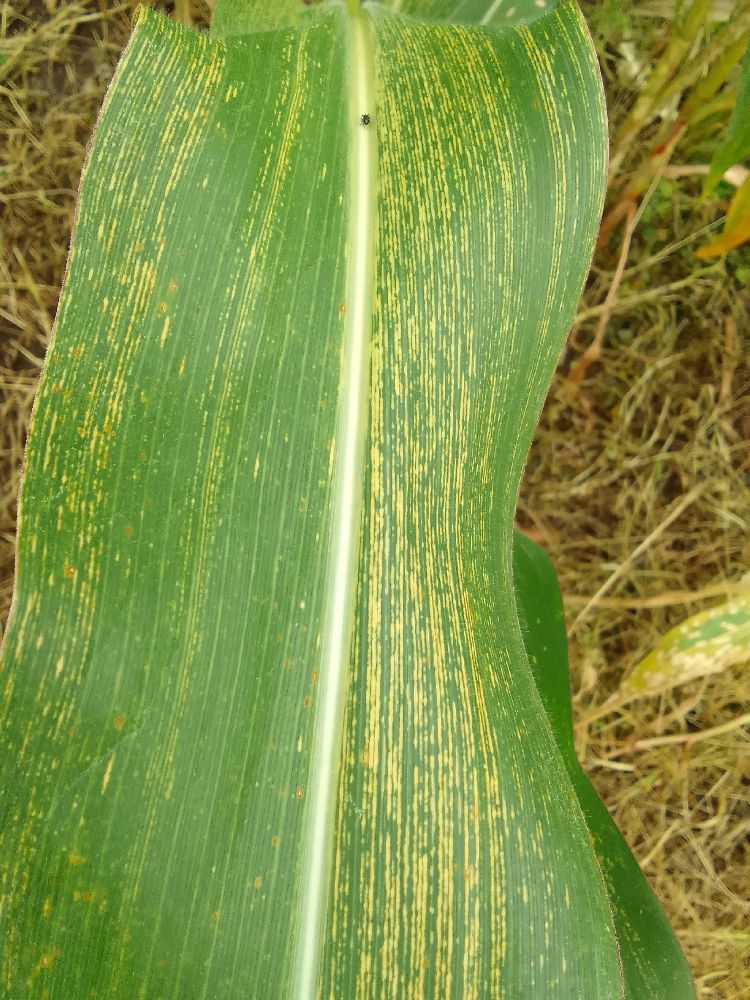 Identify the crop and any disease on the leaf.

maize, maize streak virus
